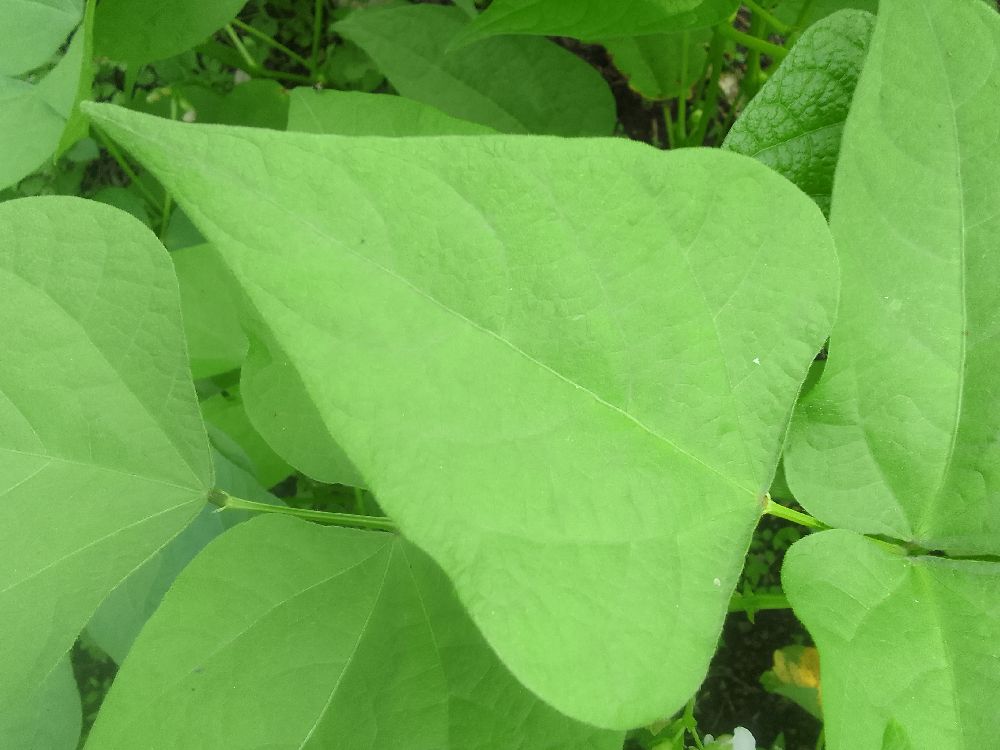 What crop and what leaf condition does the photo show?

common bean, healthy
